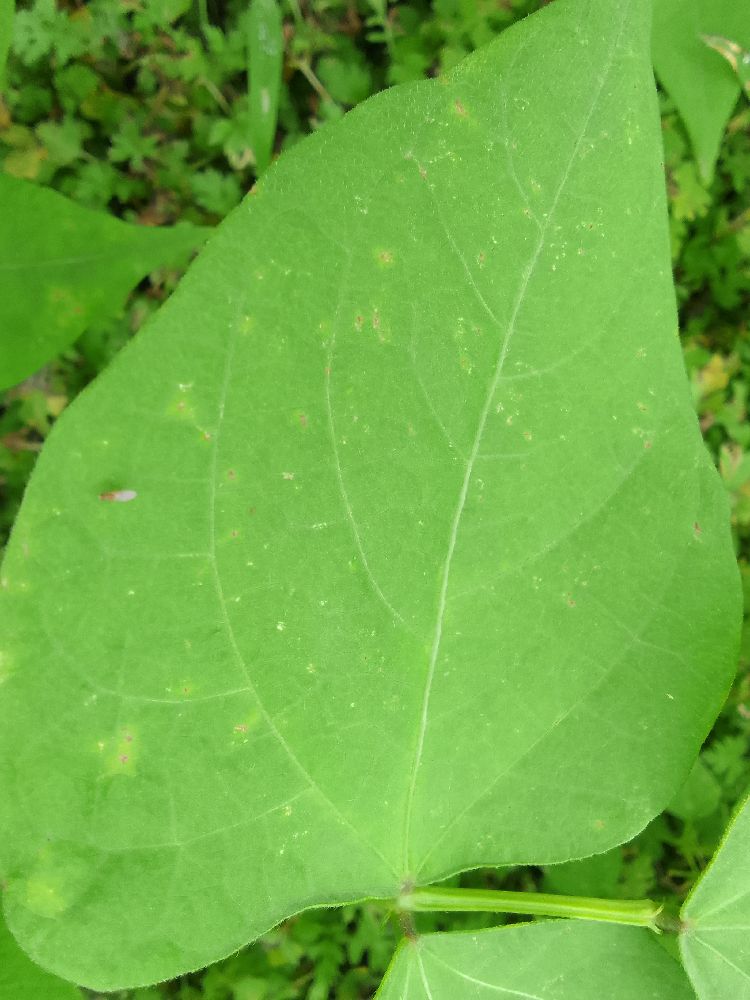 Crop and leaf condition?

common bean, healthy
